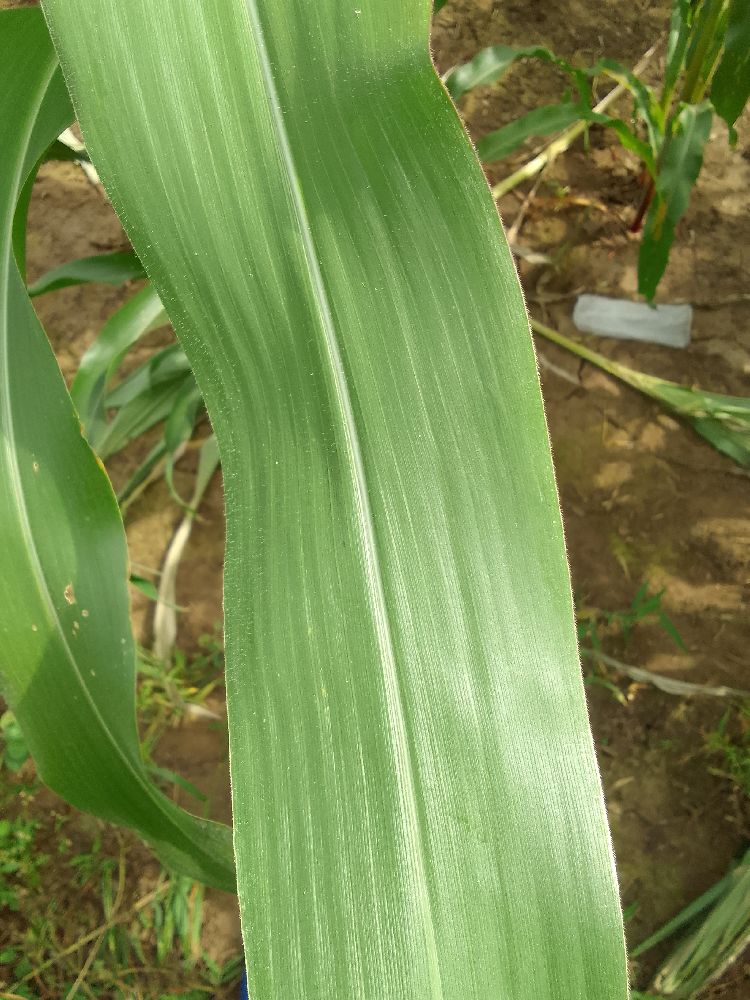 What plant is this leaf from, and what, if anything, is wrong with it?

maize, healthy
